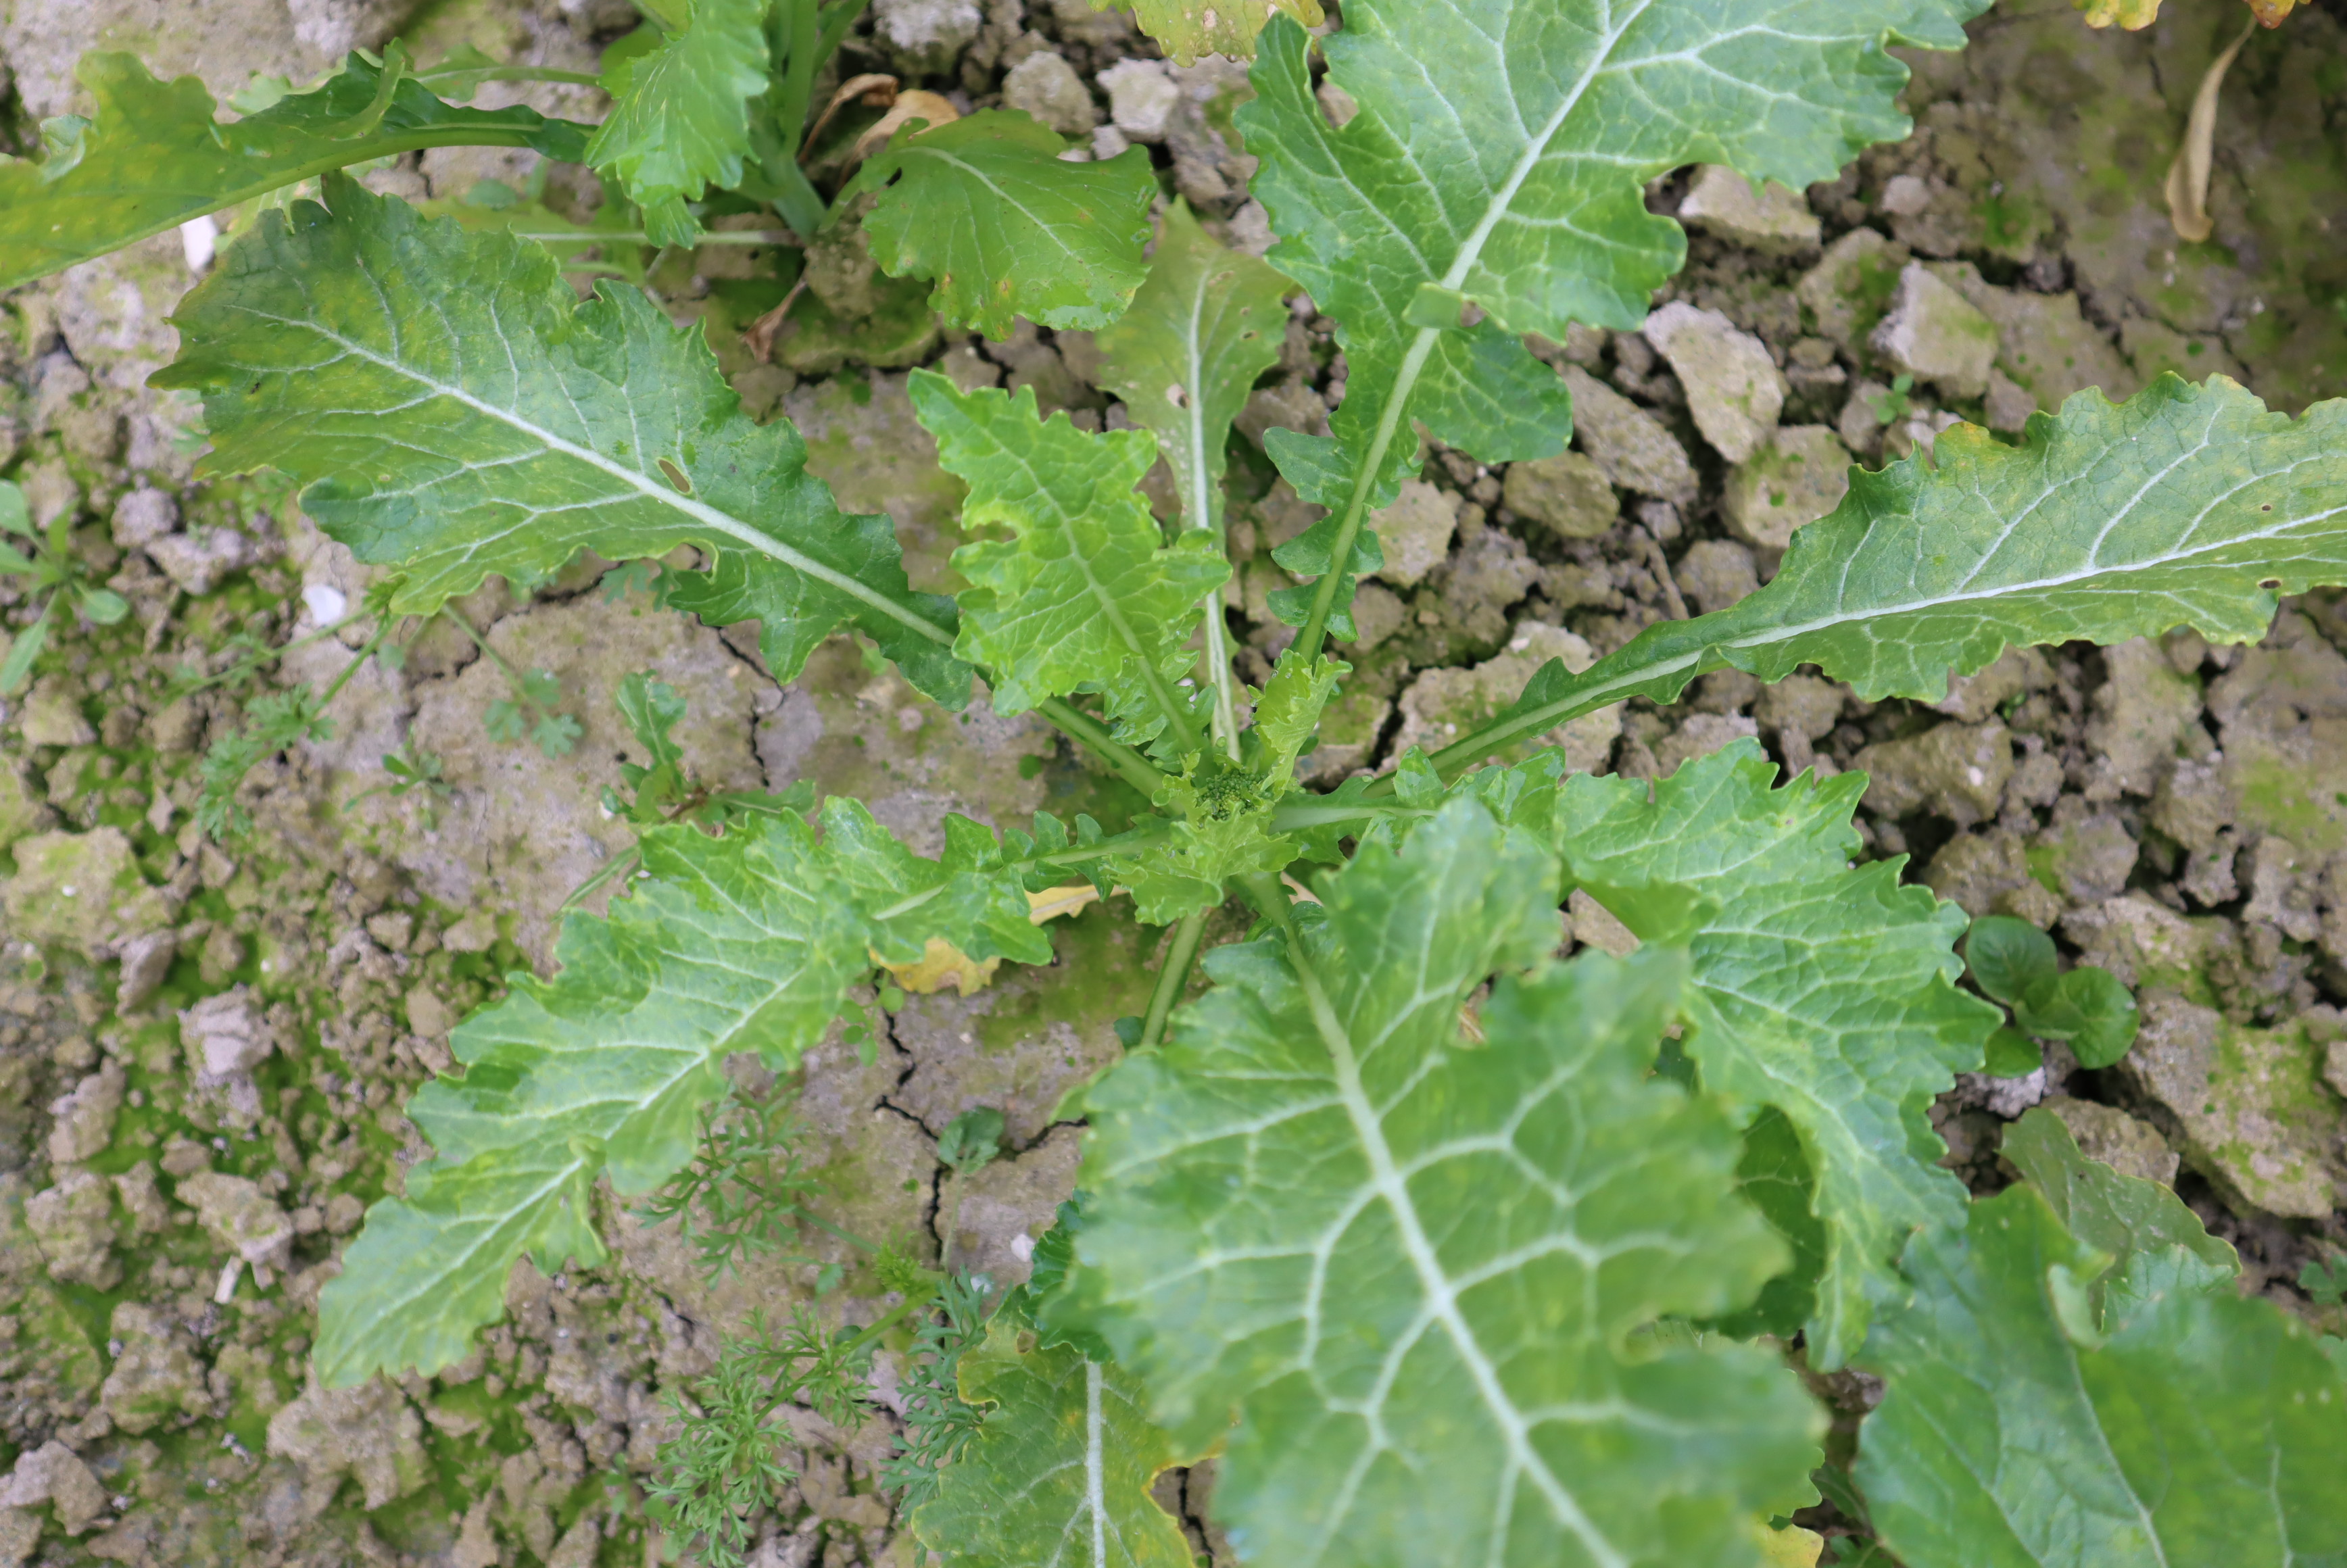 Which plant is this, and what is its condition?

rapini, septoria
